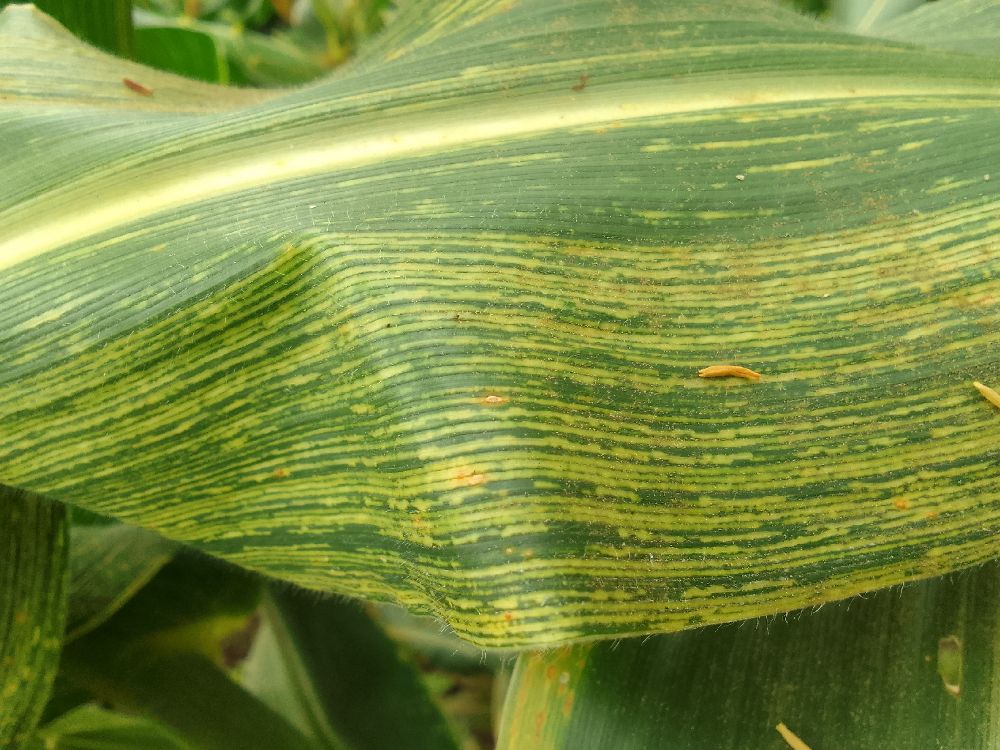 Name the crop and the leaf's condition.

maize, maize streak virus
